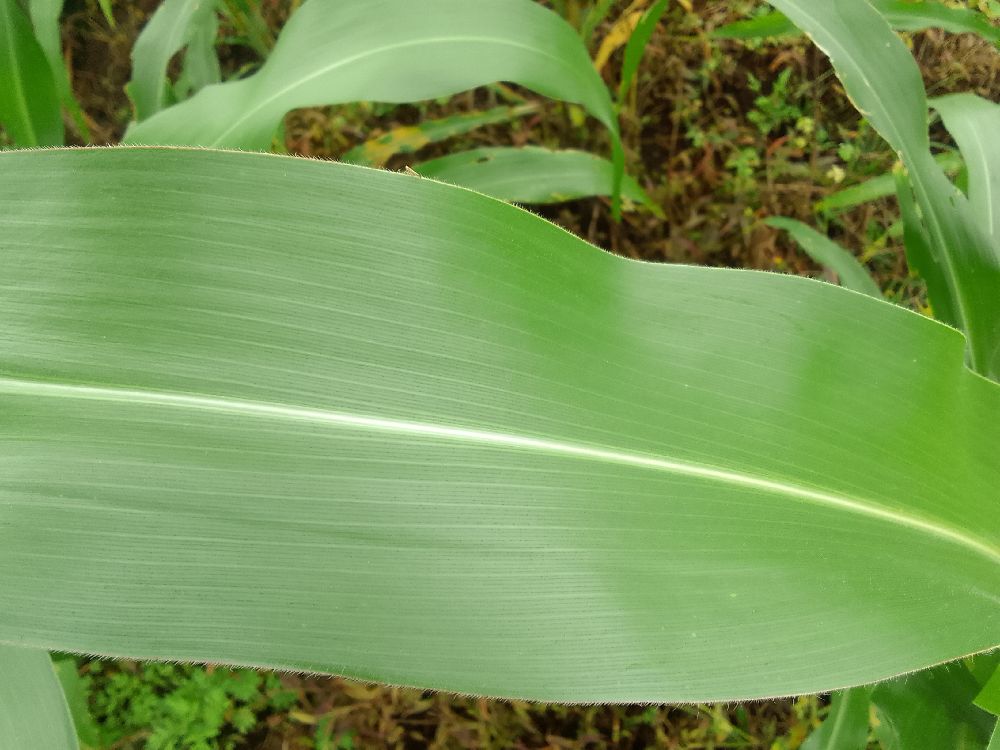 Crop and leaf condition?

maize, healthy
